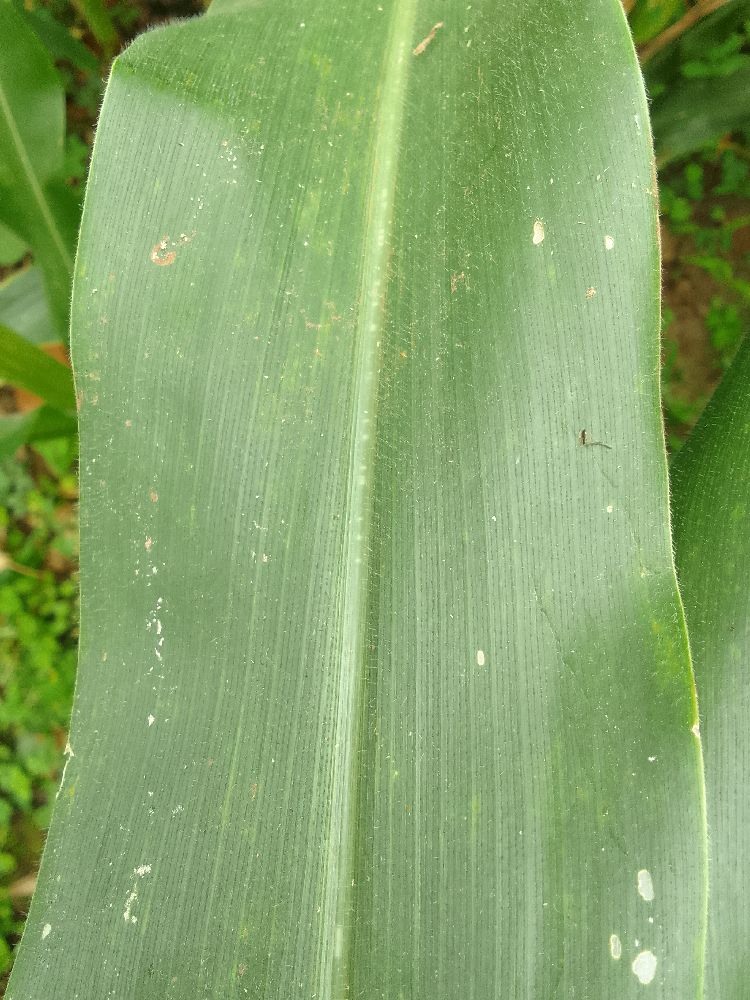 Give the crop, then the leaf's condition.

maize, healthy
